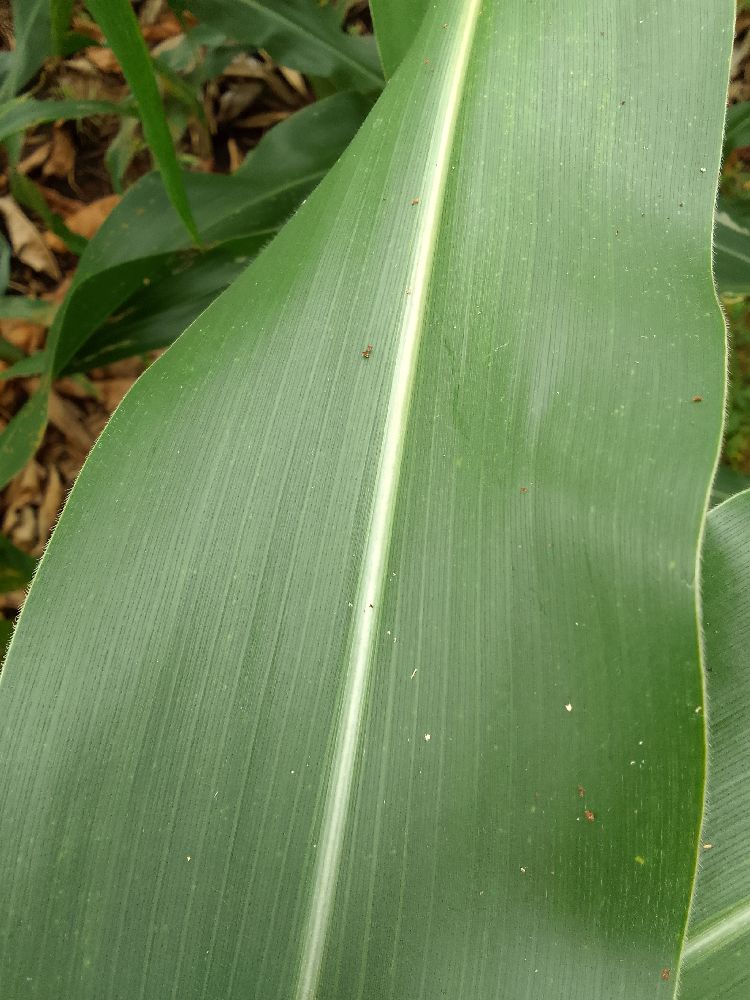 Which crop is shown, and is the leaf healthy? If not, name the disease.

maize, healthy
